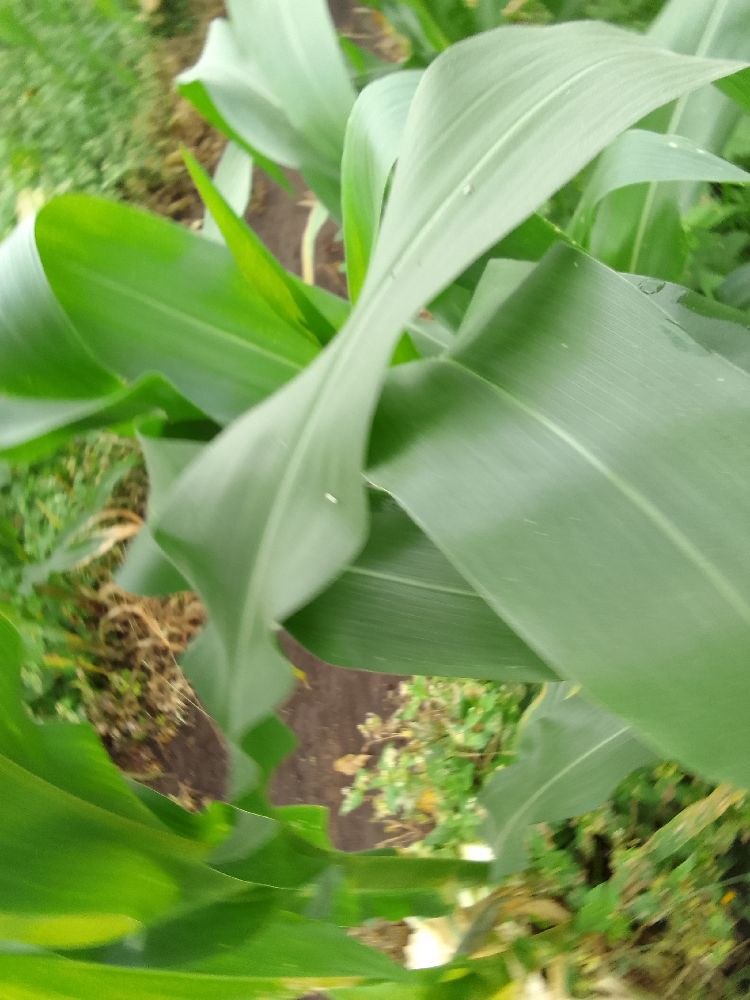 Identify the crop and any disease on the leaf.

maize, healthy
